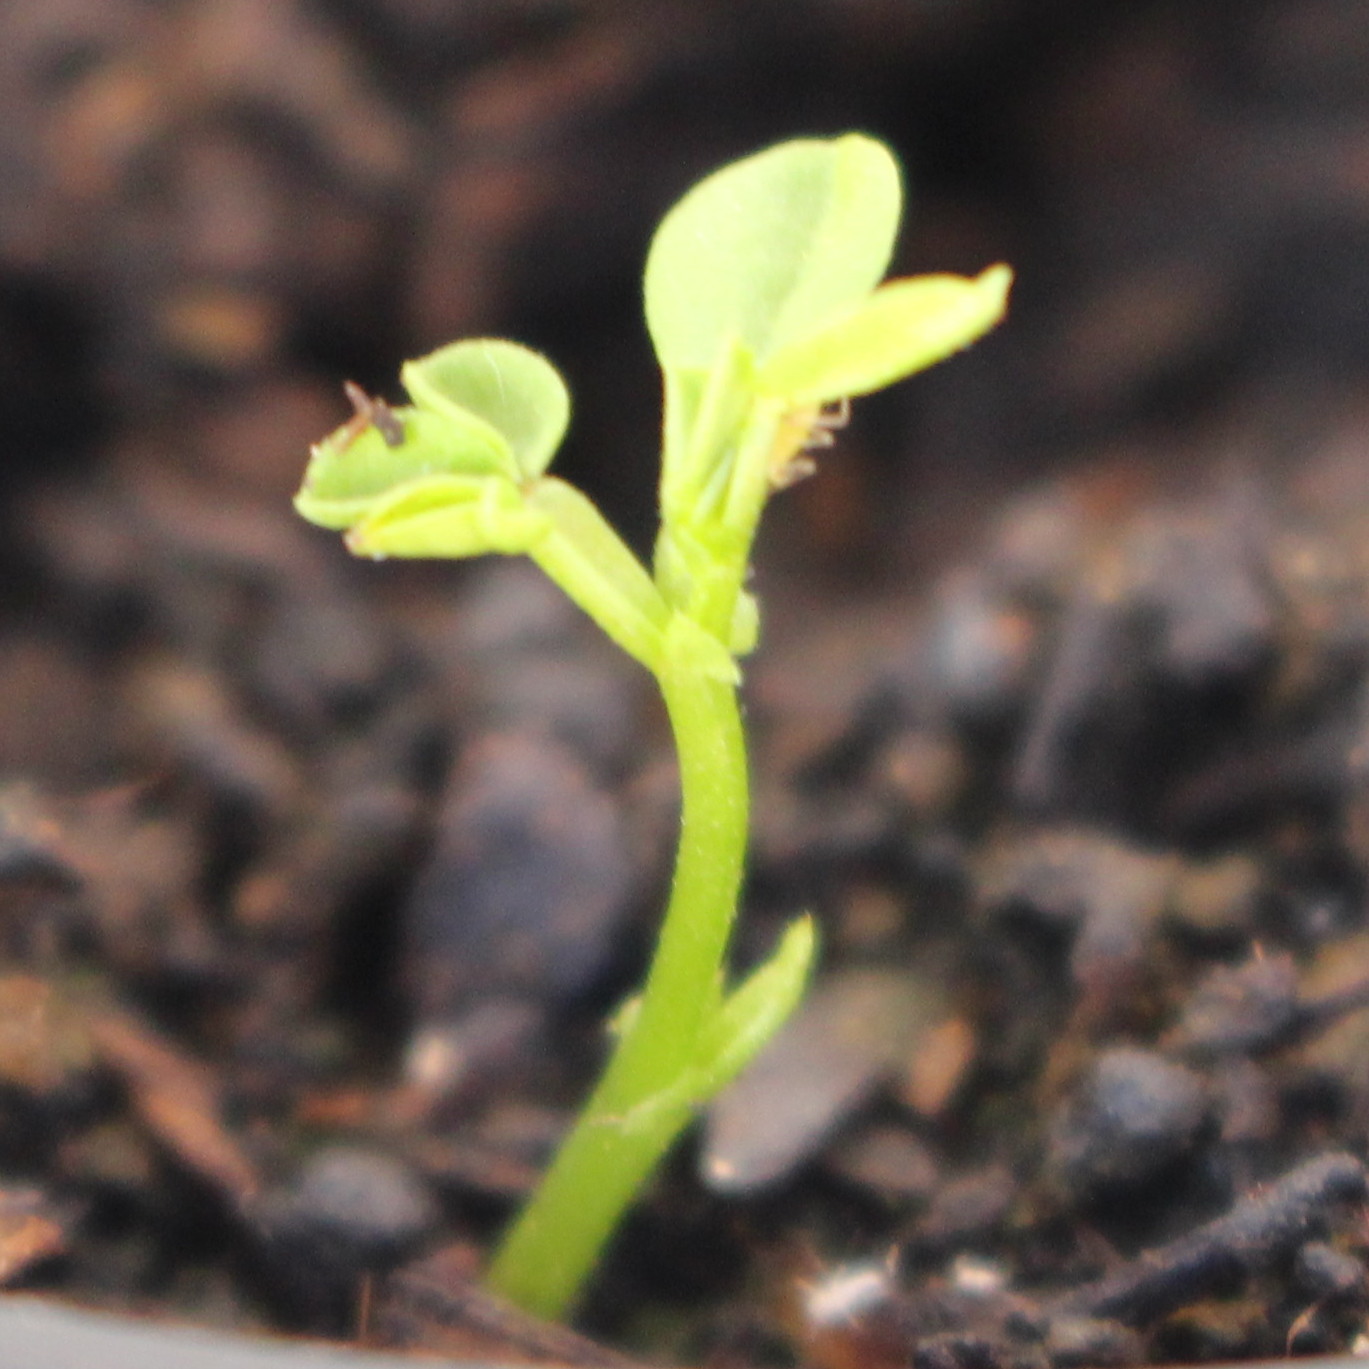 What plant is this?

Vicia sativa
